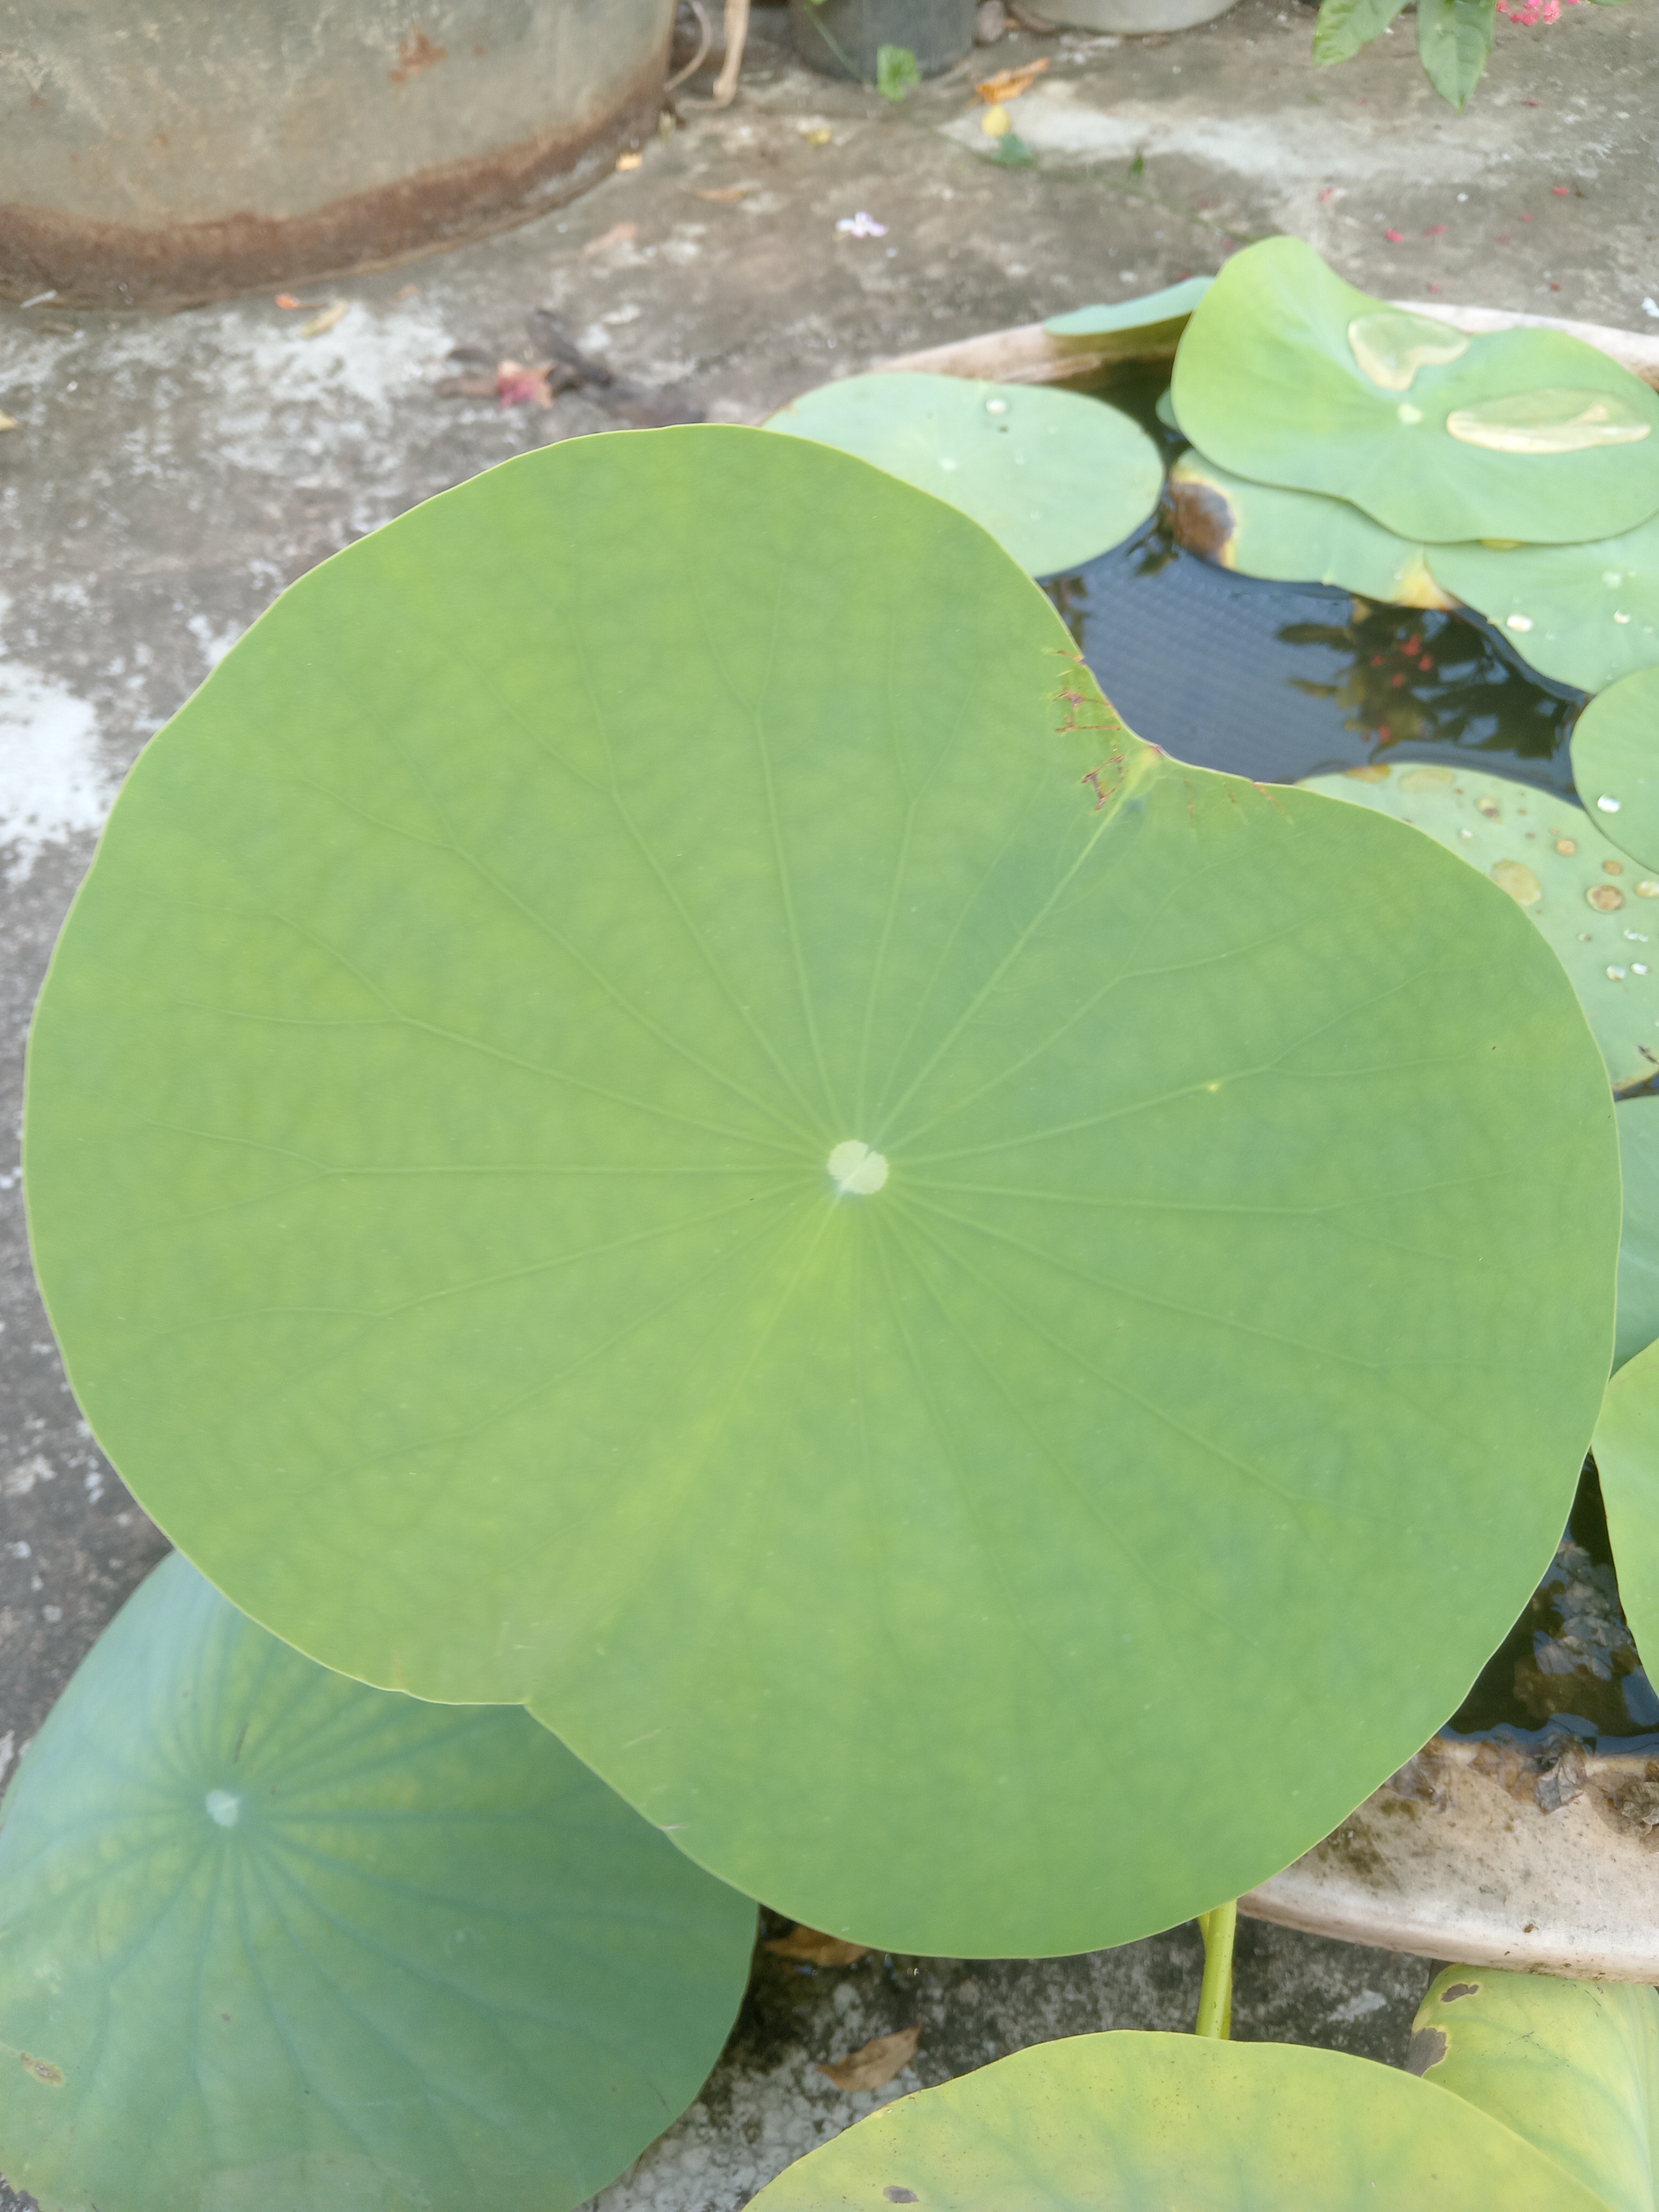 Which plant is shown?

lotus
